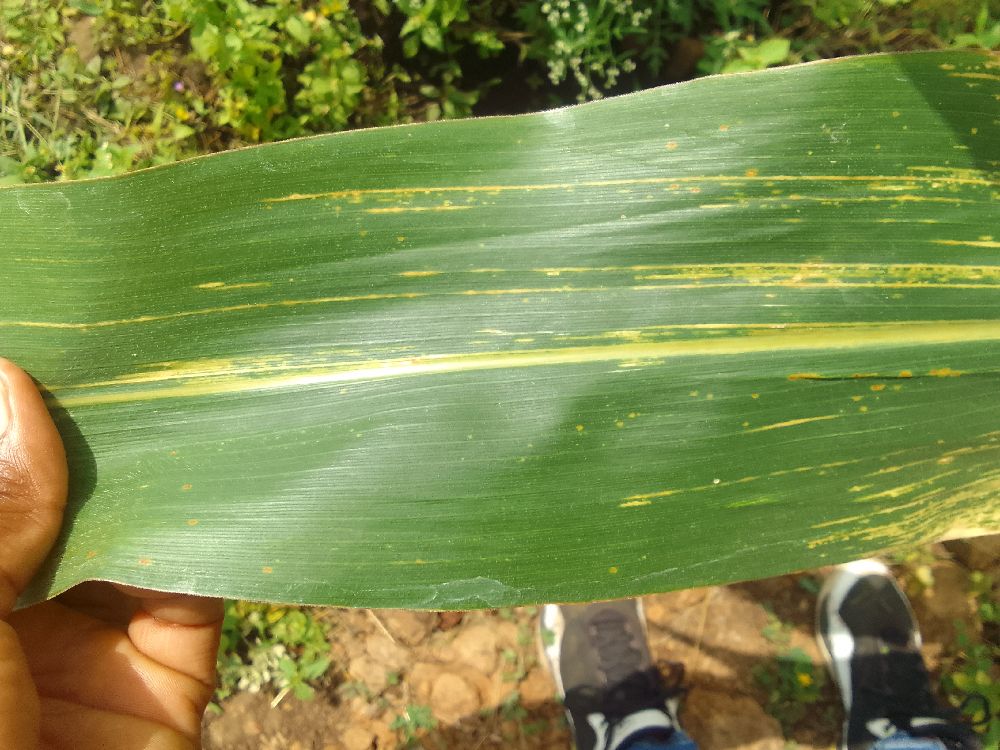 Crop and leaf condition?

maize, maize lethal necrosis
